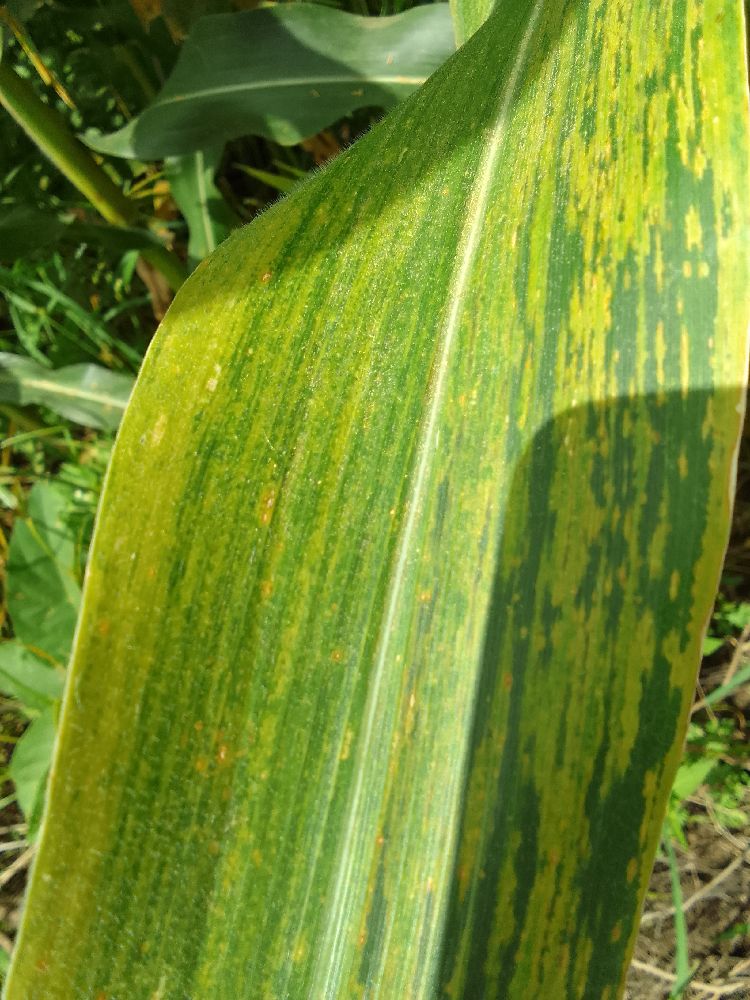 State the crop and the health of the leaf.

maize, maize streak virus
